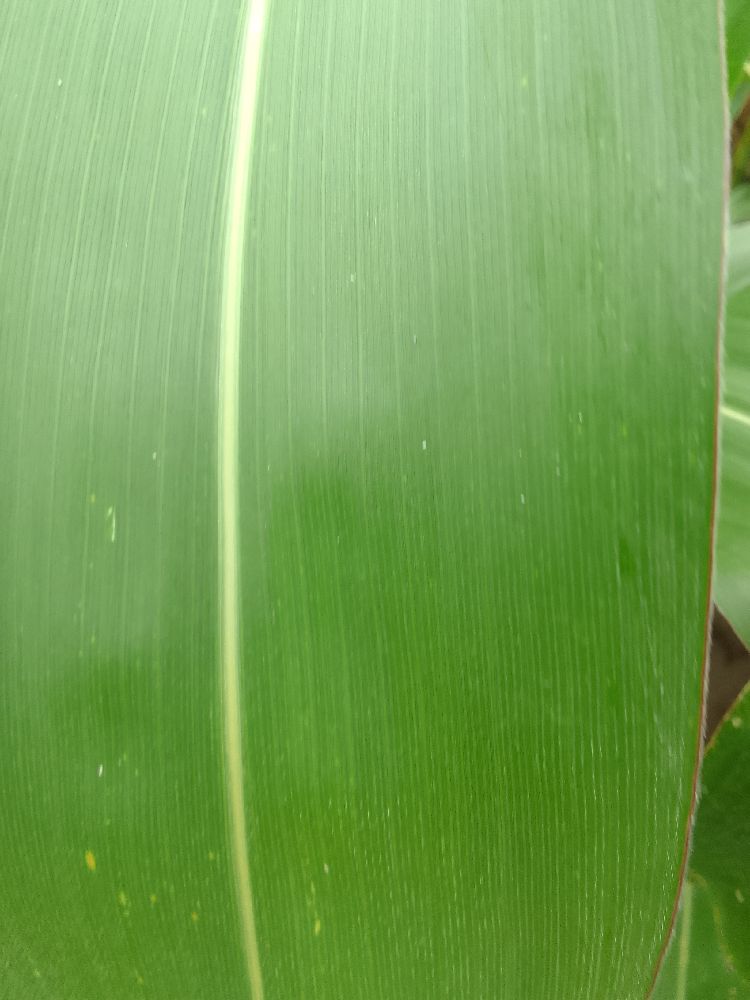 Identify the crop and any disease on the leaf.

maize, healthy
